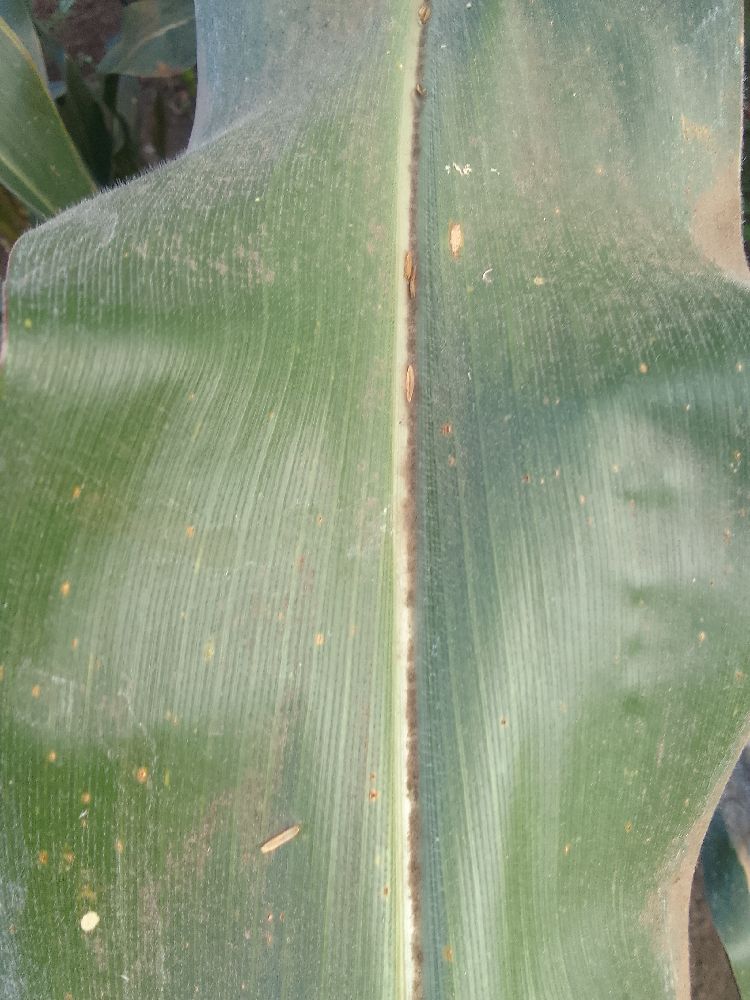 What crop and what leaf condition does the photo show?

maize, healthy
